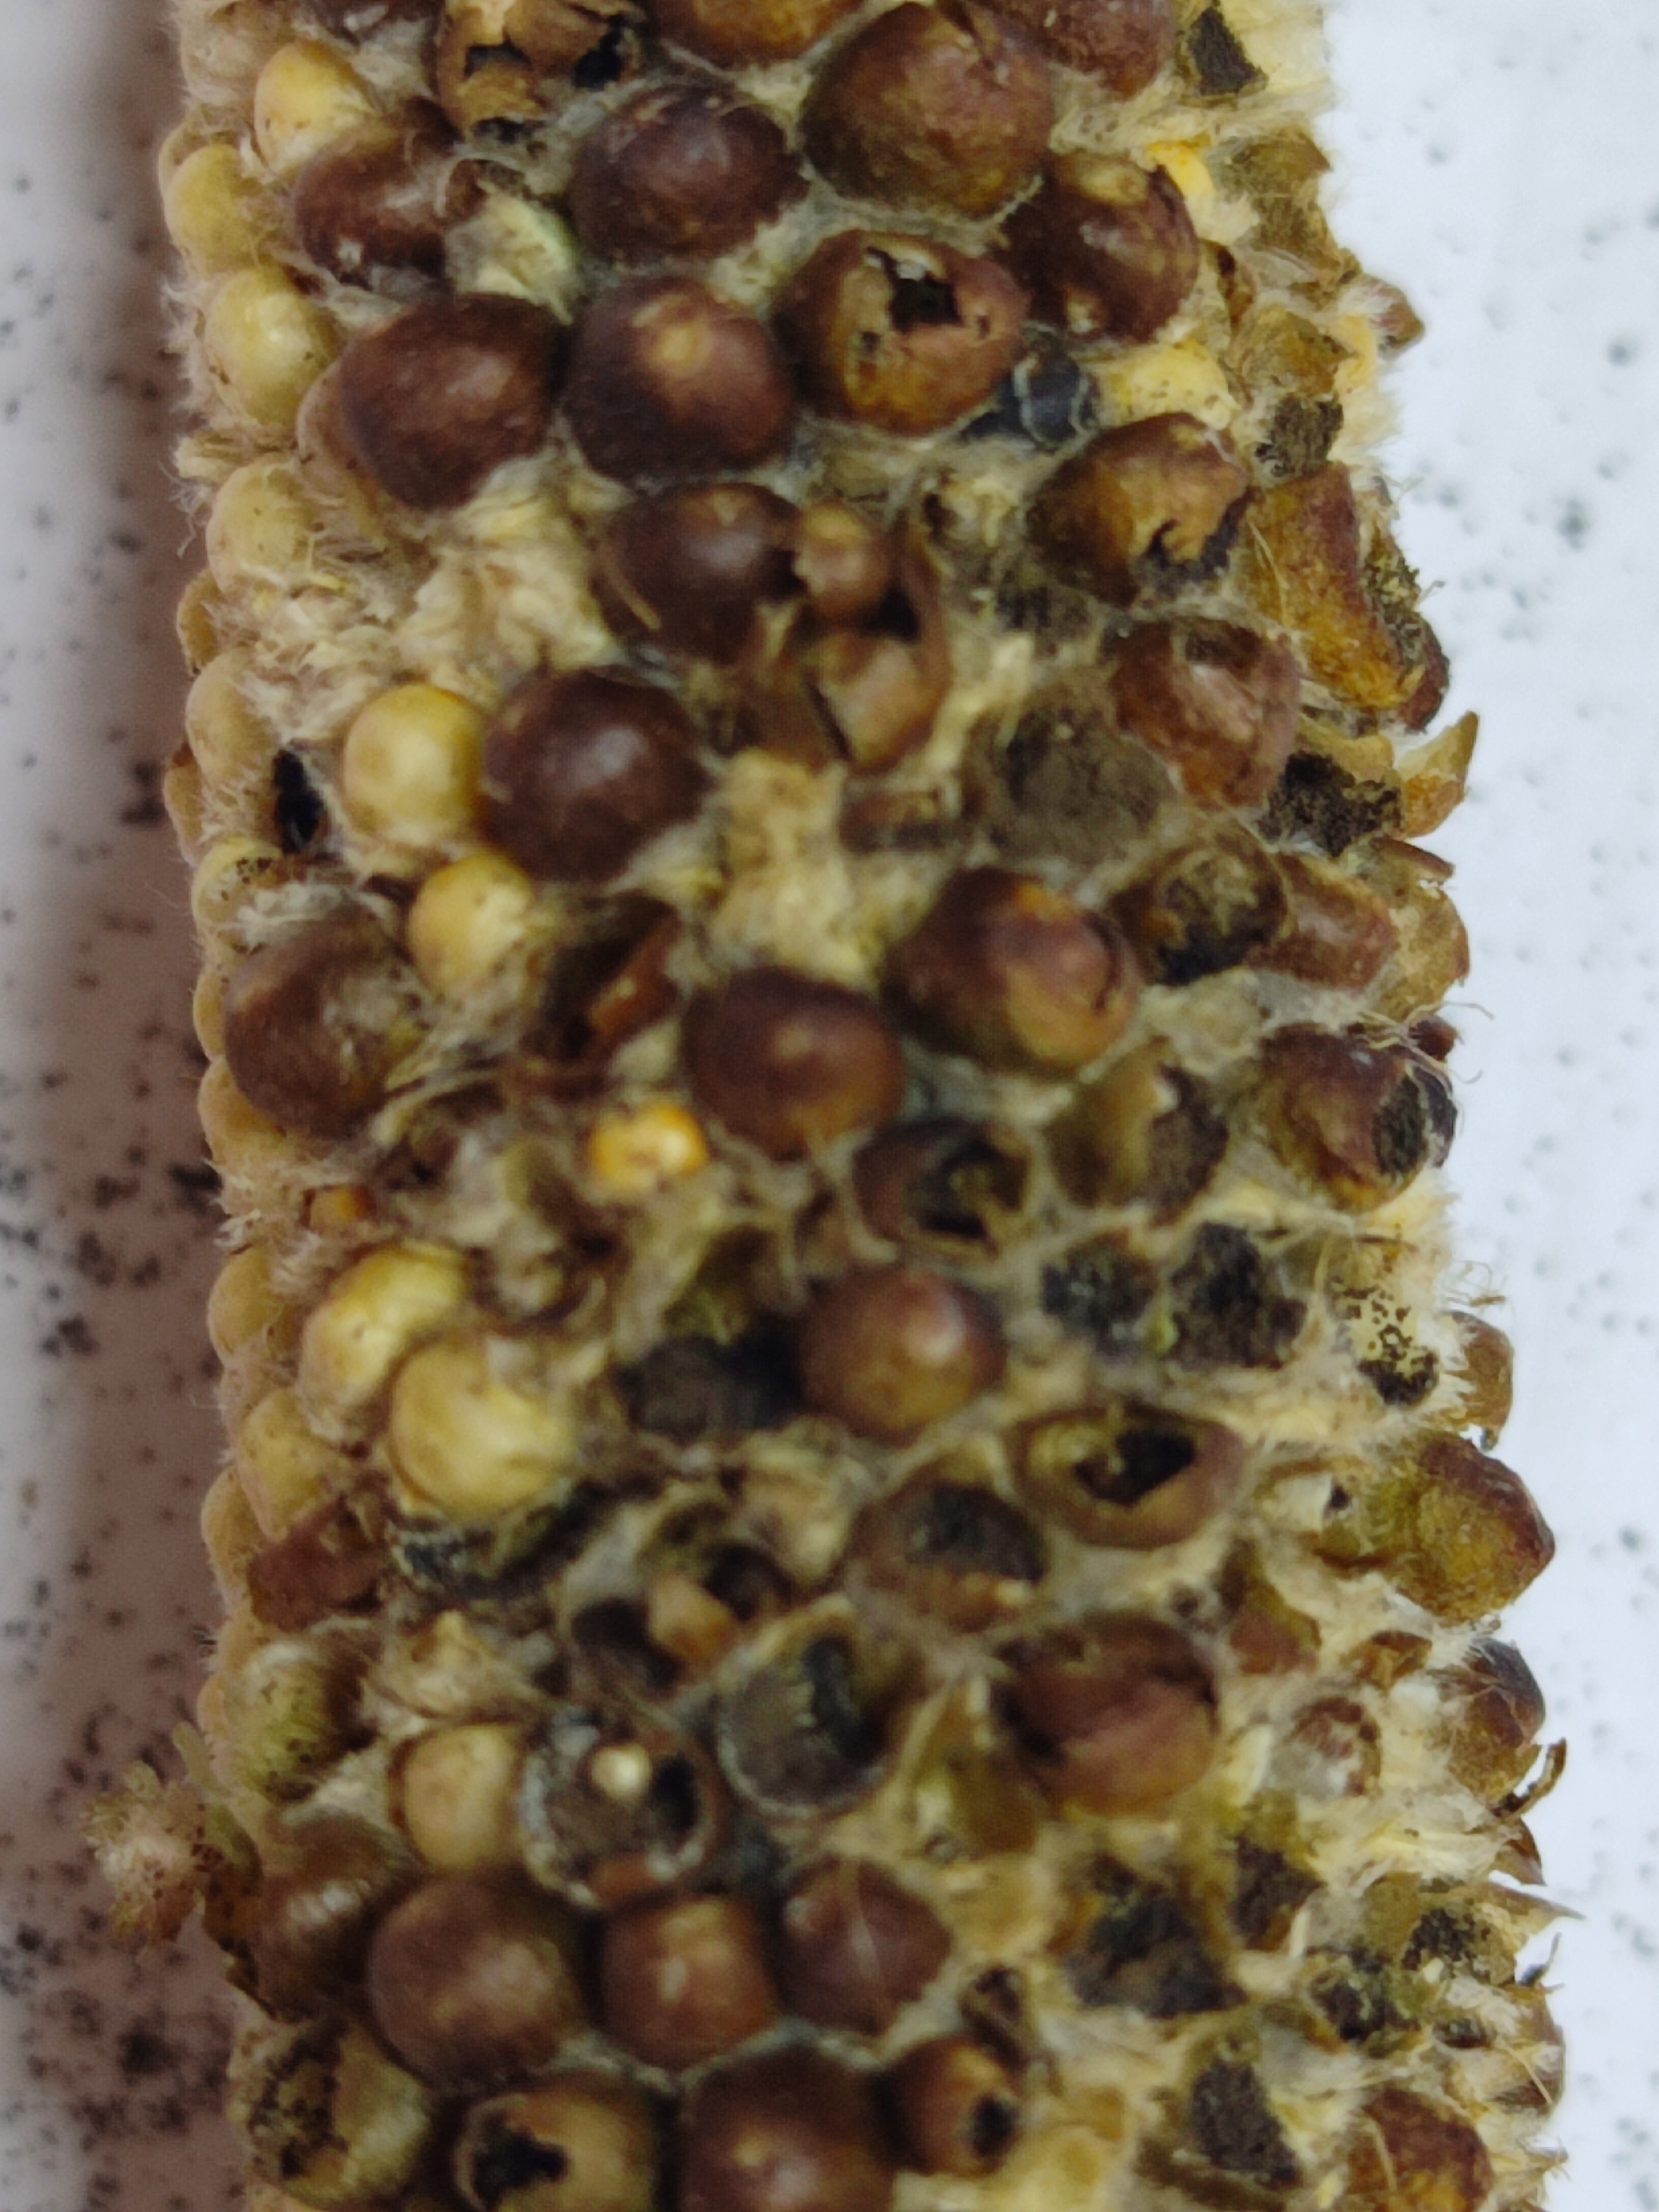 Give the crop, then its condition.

pearl millet, smut
